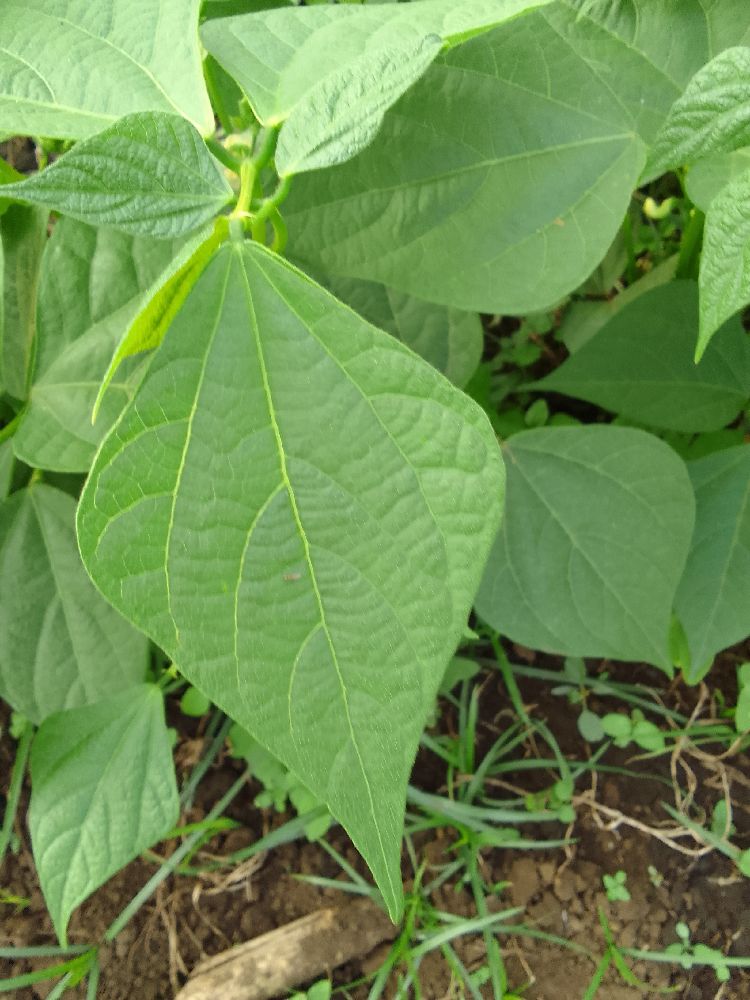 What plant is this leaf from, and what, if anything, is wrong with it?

common bean, healthy
